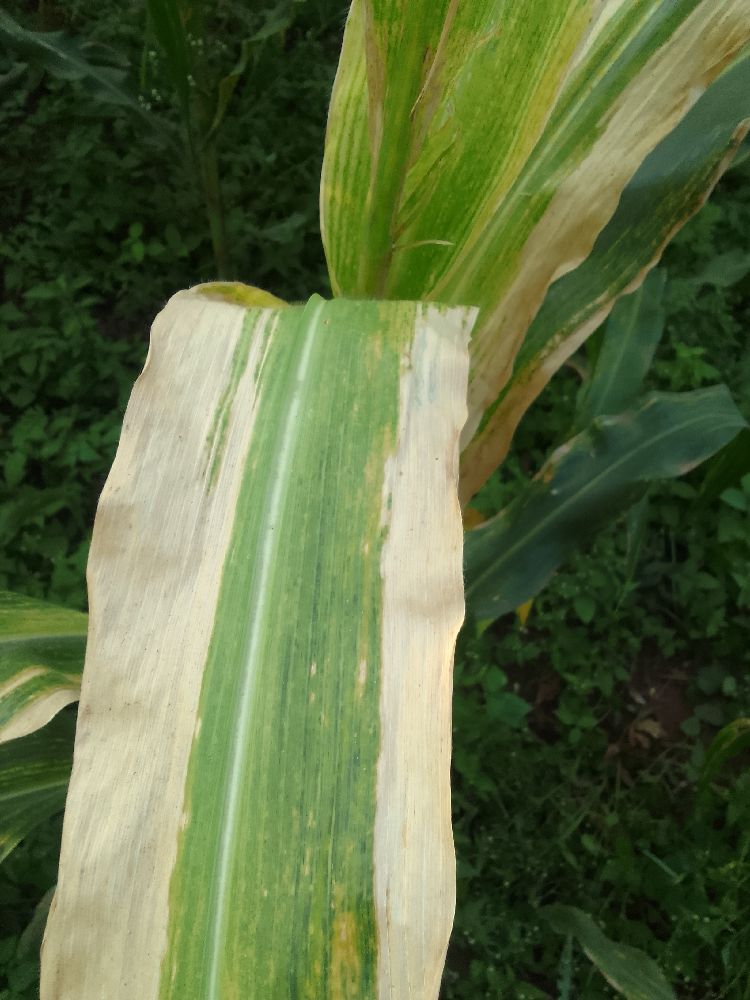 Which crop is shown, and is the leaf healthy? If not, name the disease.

maize, maize lethal necrosis
